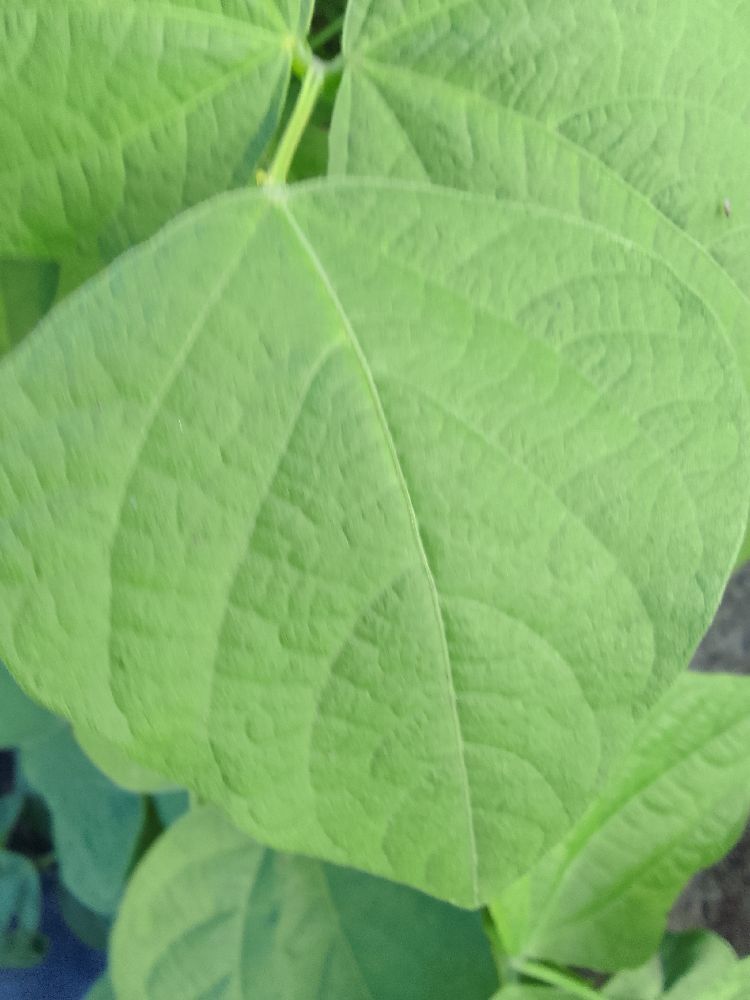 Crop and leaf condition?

common bean, healthy
